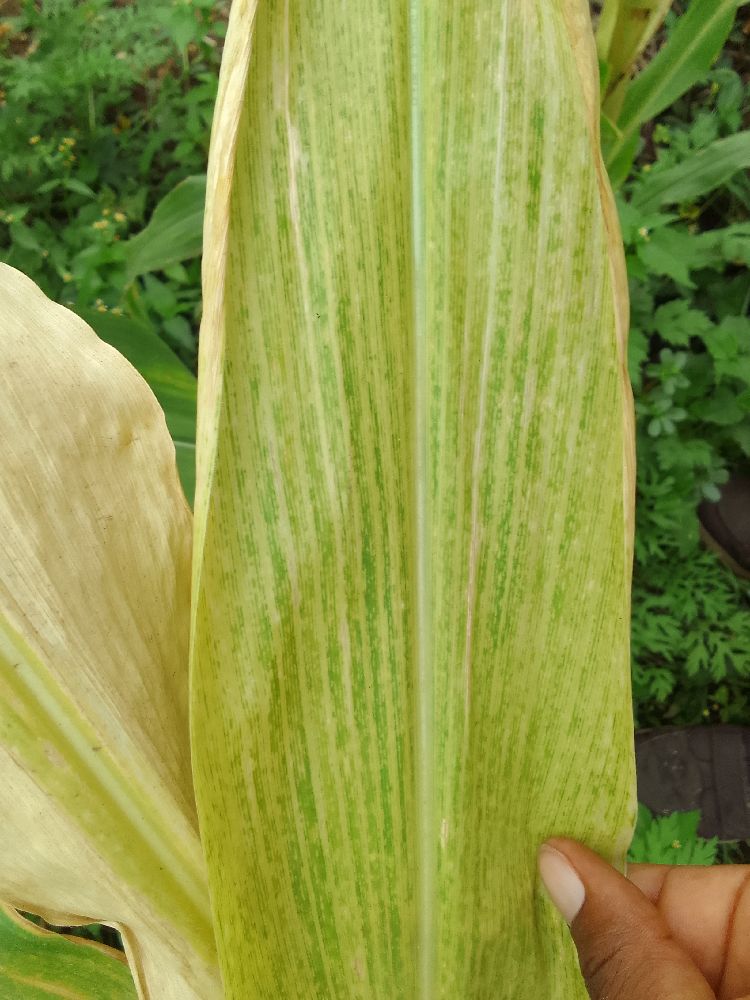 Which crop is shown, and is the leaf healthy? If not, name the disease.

maize, maize lethal necrosis
